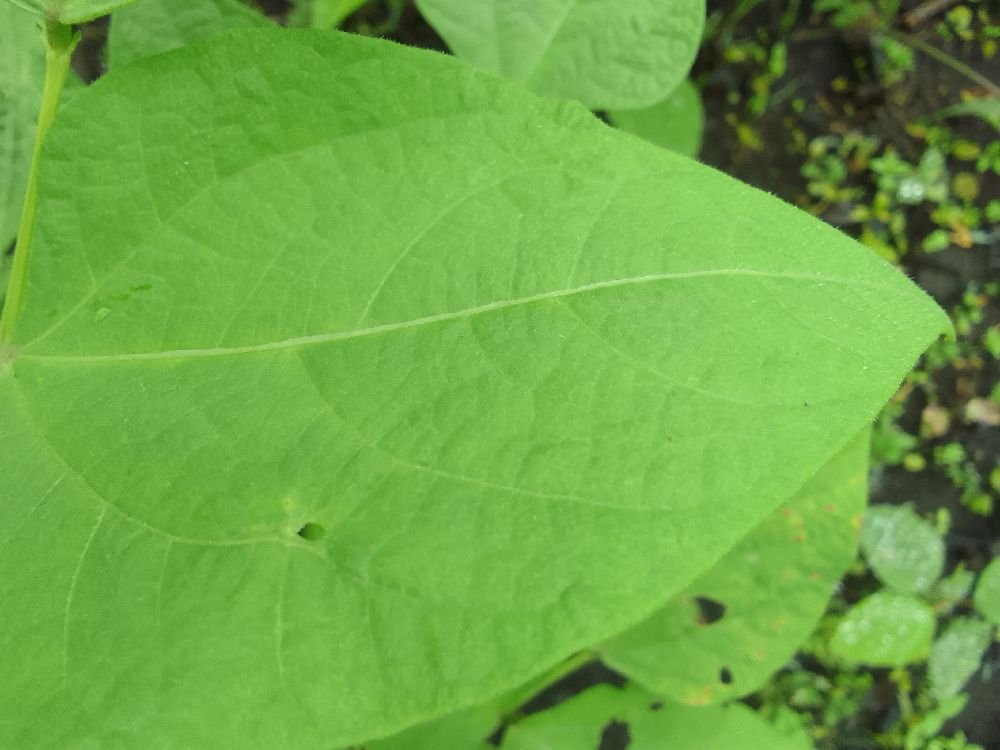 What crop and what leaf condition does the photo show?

common bean, healthy
